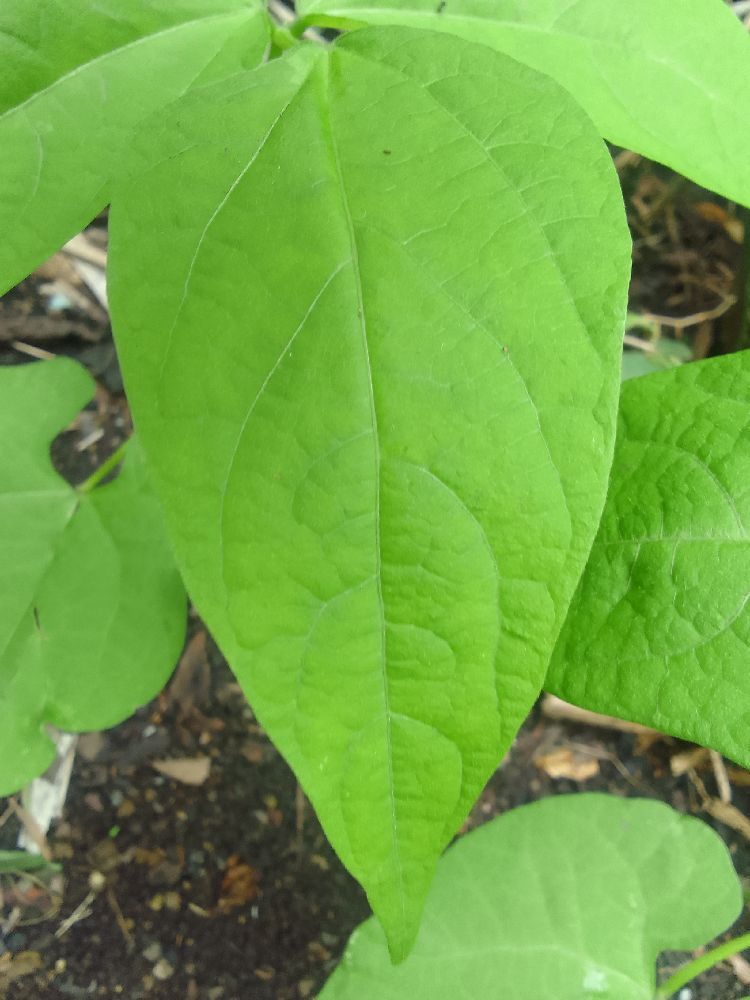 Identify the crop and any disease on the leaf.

common bean, healthy
